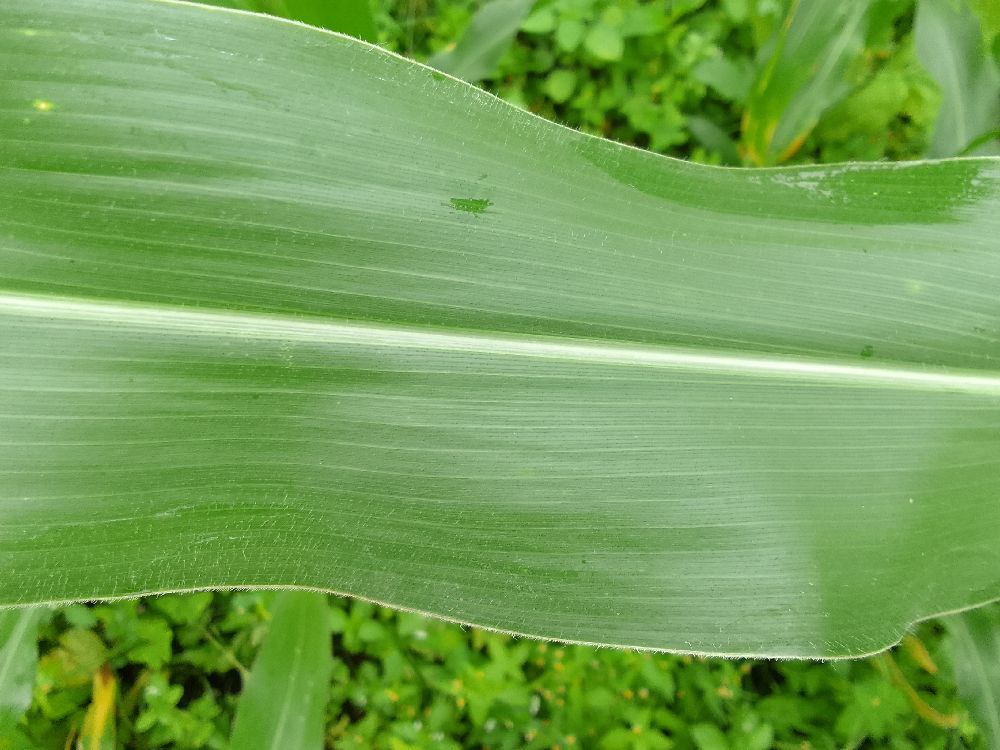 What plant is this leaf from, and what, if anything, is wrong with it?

maize, healthy
